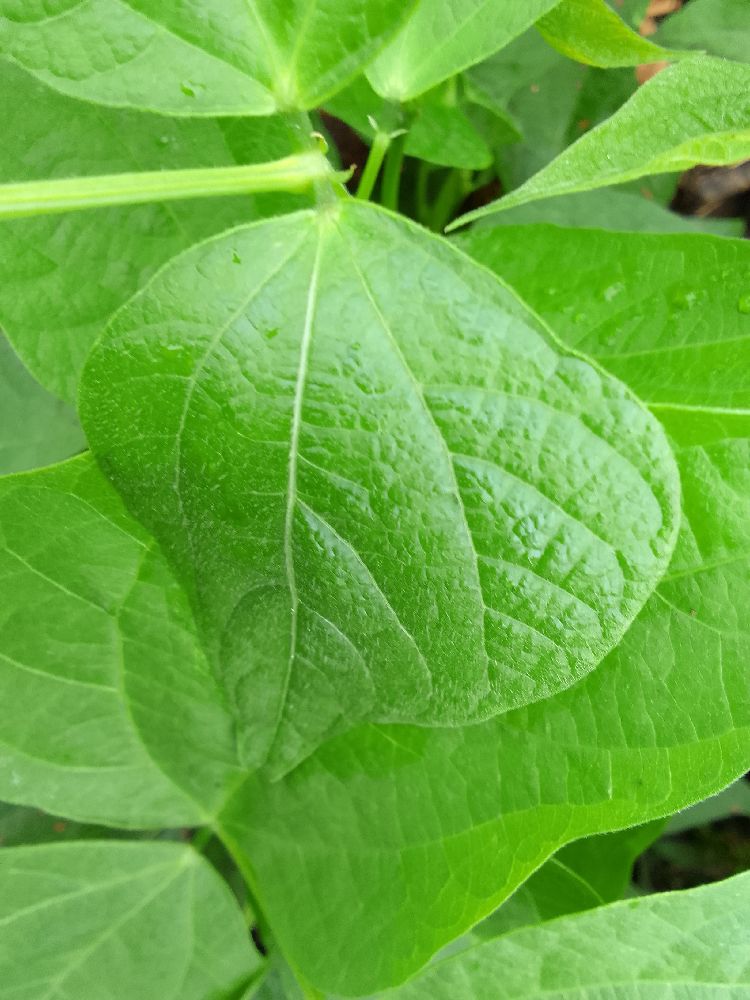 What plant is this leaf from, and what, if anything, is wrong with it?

common bean, healthy
